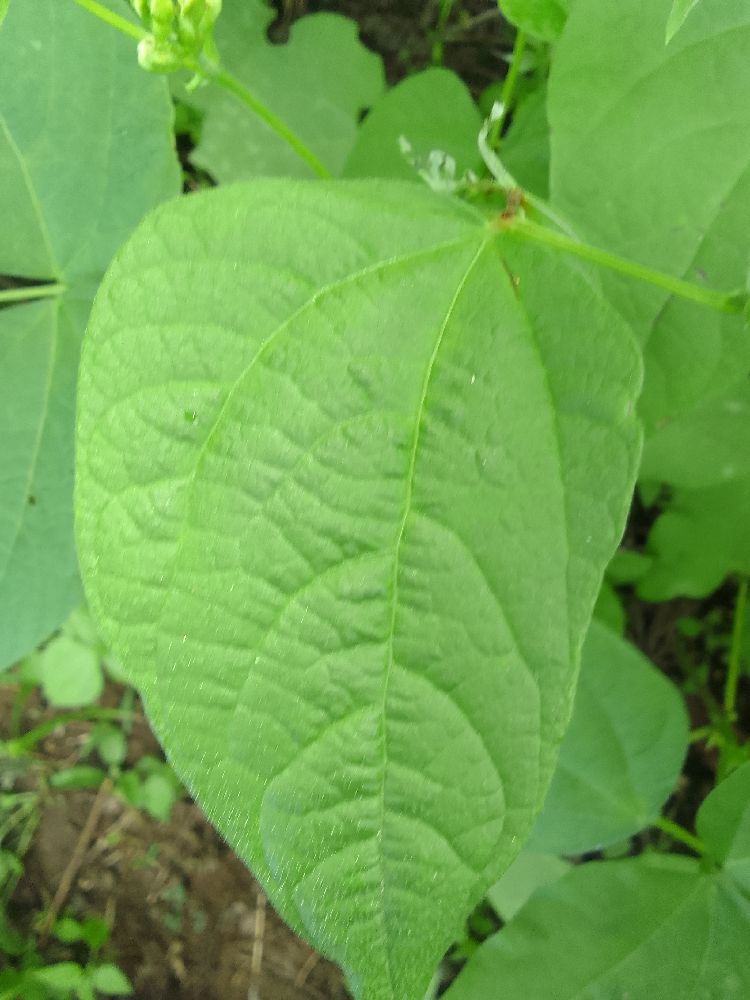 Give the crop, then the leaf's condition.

common bean, healthy
